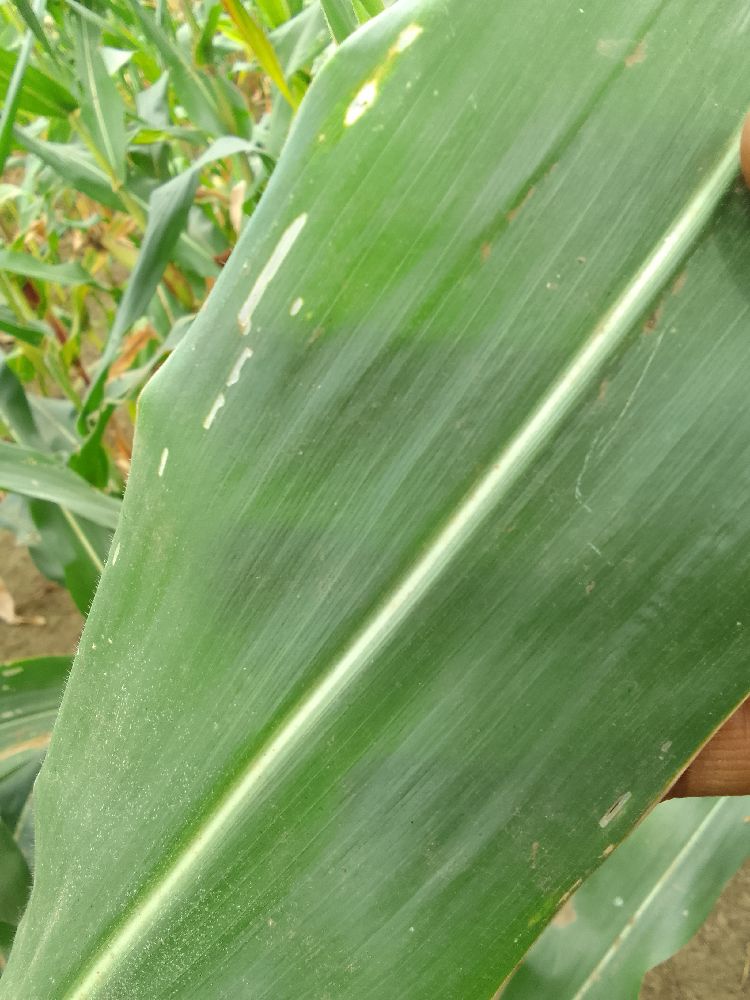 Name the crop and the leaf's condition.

maize, healthy
